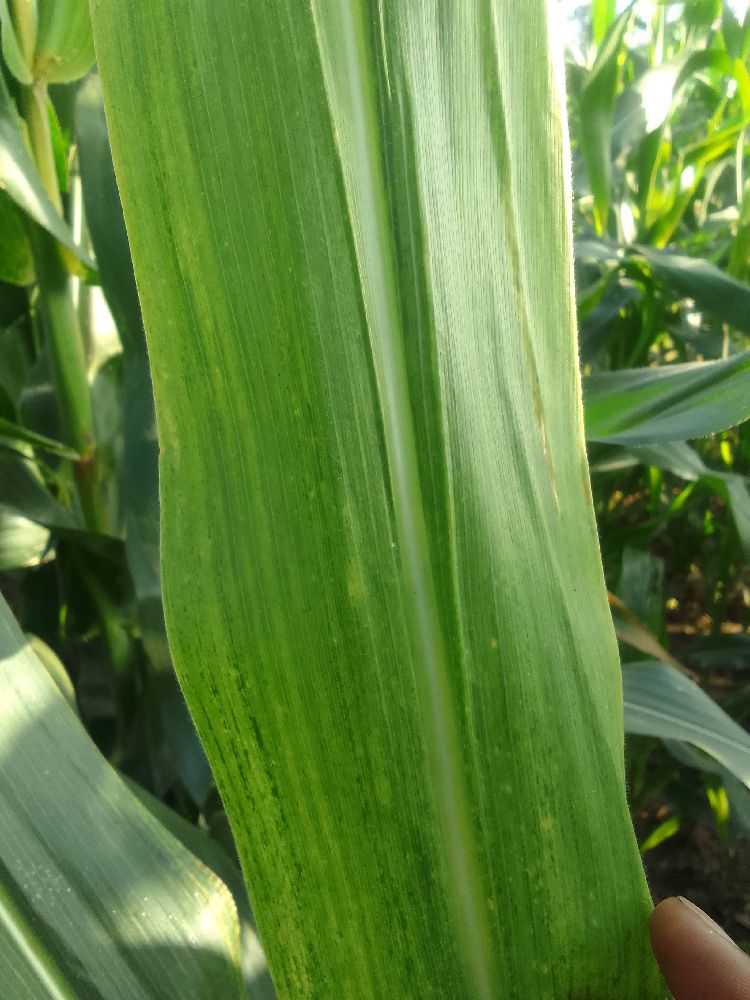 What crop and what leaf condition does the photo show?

maize, maize lethal necrosis
